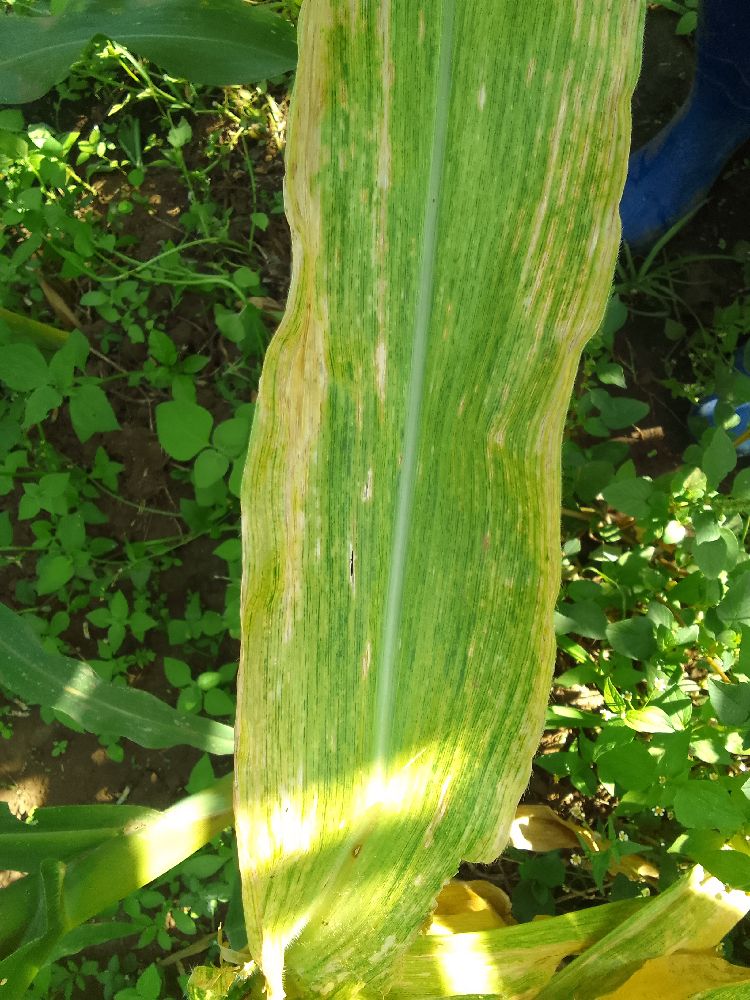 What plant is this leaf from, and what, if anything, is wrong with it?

maize, maize lethal necrosis
